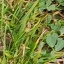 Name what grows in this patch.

unstructured weed
